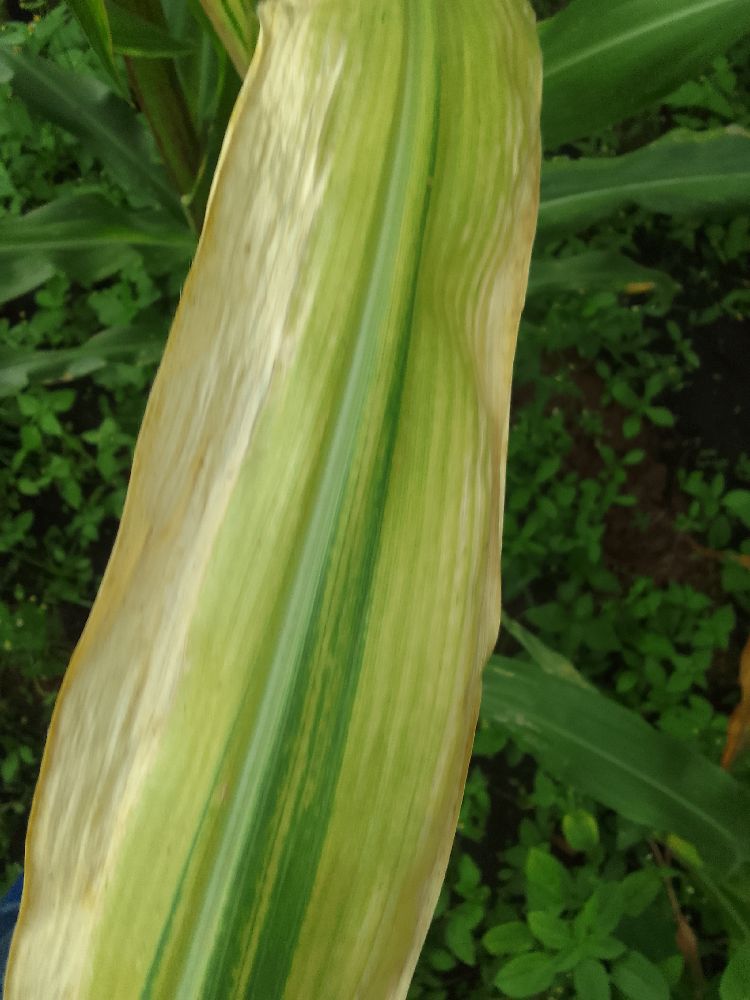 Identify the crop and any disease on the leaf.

maize, maize lethal necrosis
